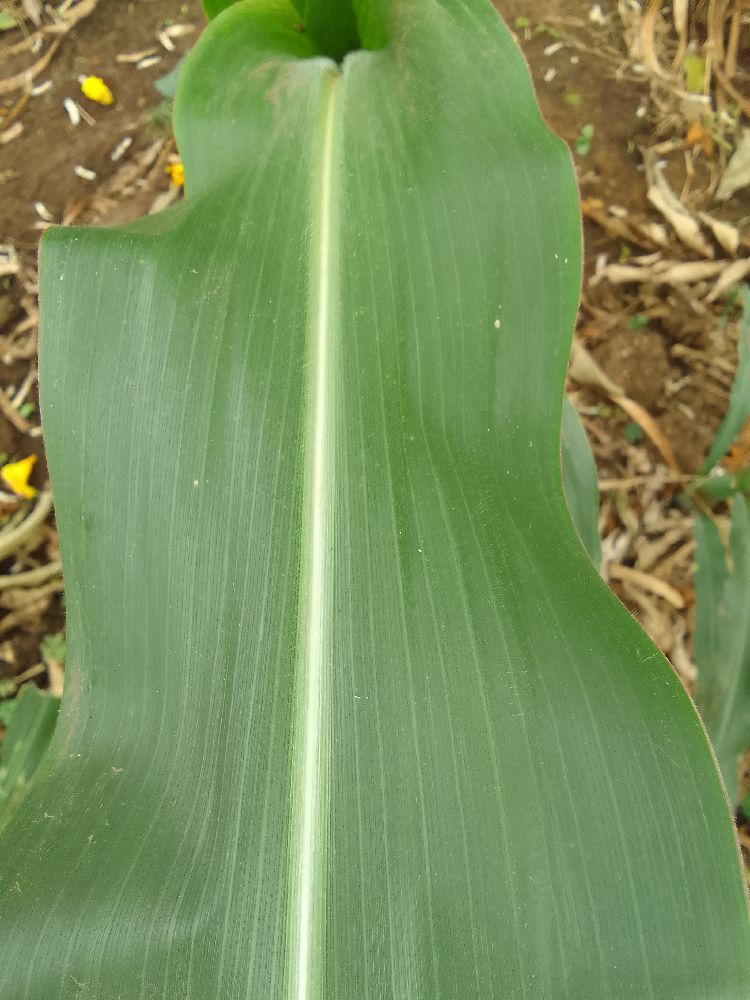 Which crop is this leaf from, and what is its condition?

maize, healthy
